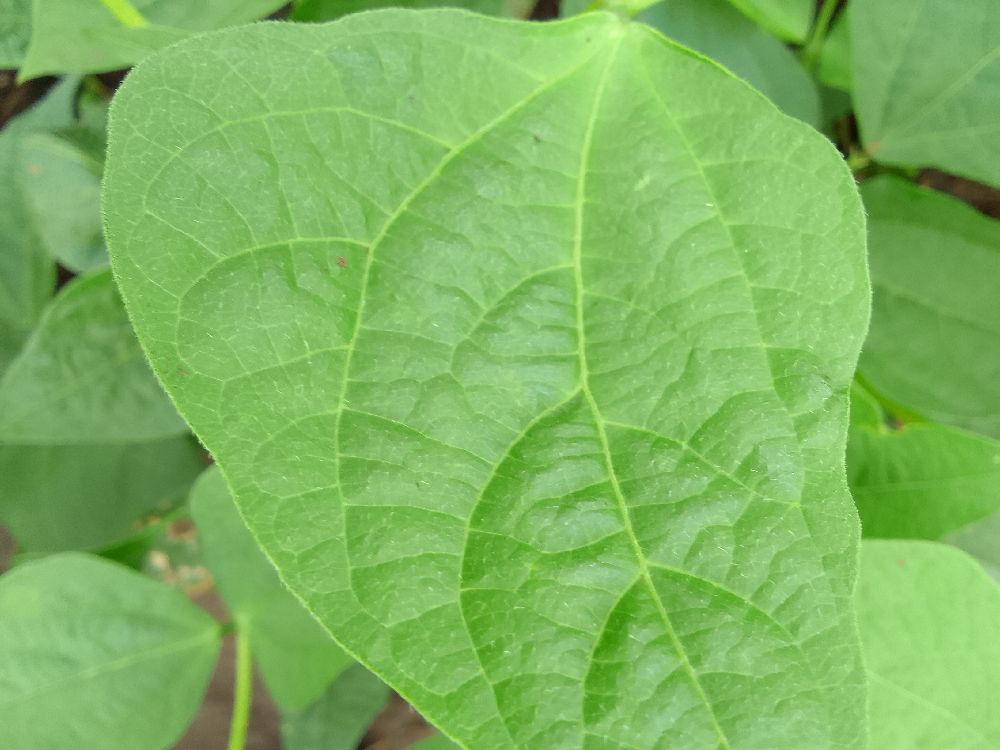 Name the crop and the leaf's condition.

common bean, healthy
